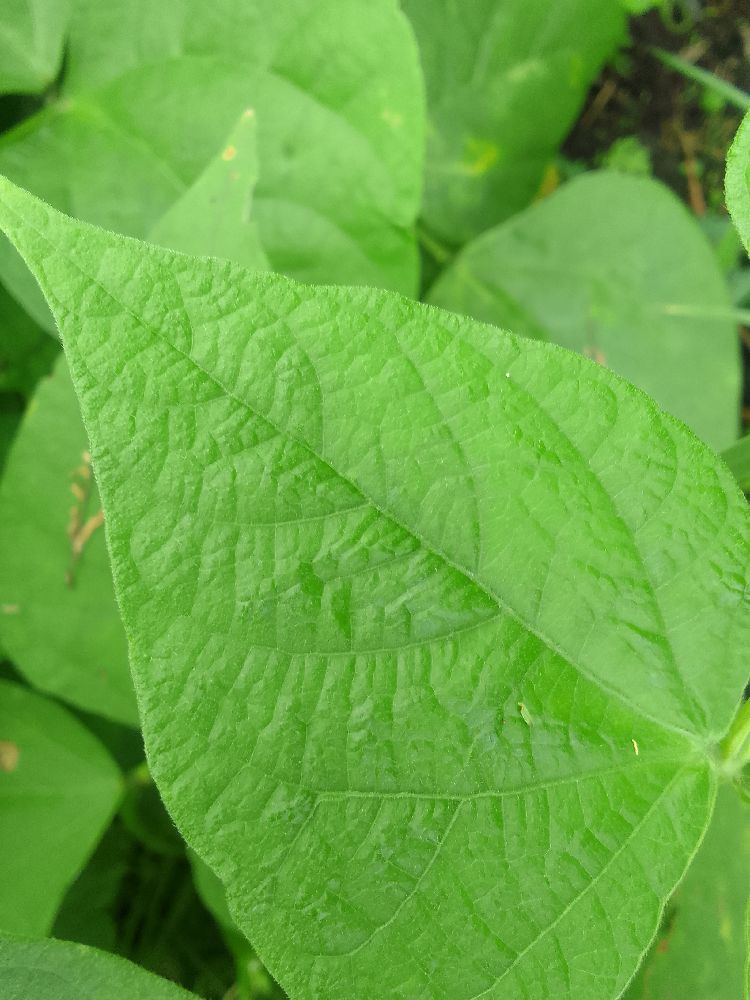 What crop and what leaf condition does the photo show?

common bean, healthy
